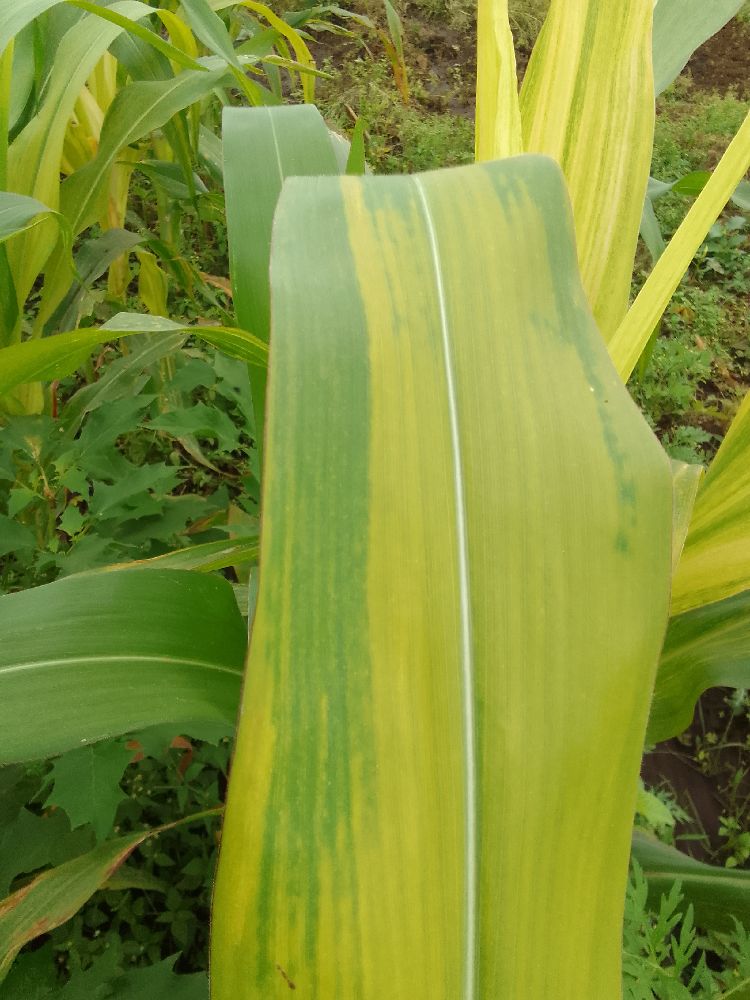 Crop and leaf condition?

maize, maize lethal necrosis
